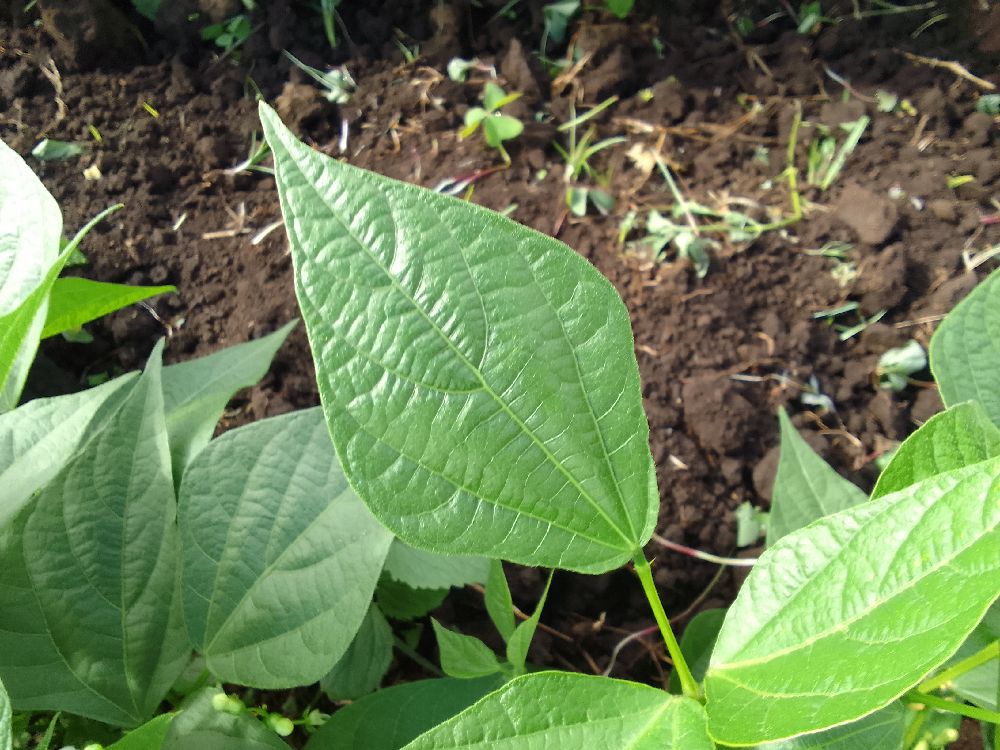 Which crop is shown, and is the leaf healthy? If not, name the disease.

common bean, healthy
